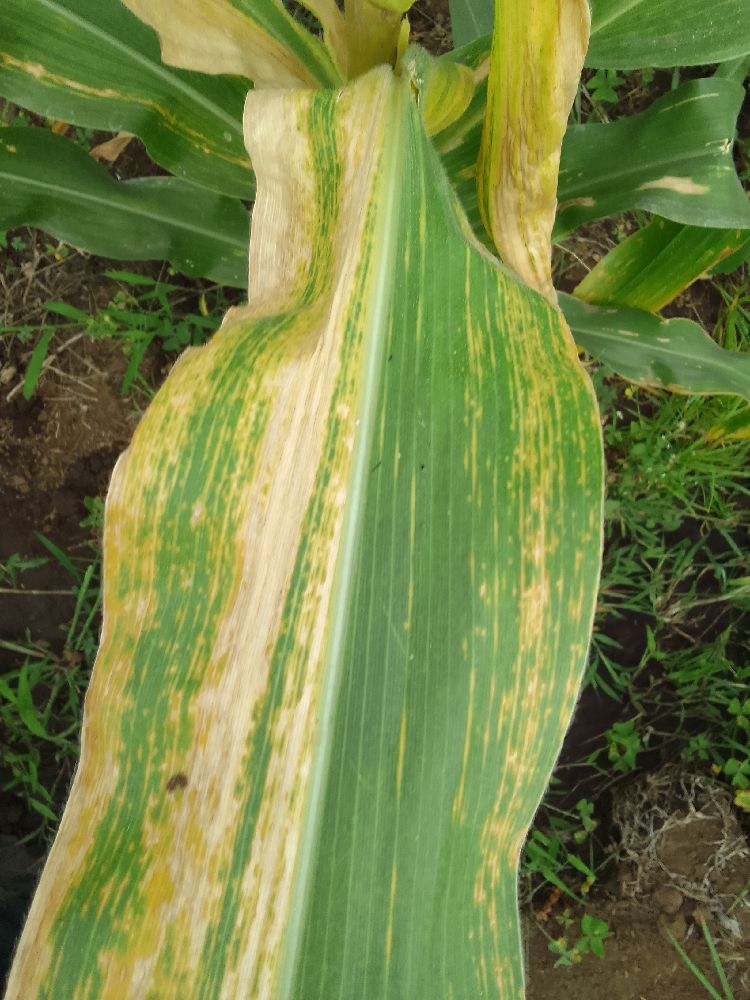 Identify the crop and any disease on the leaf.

maize, maize lethal necrosis
